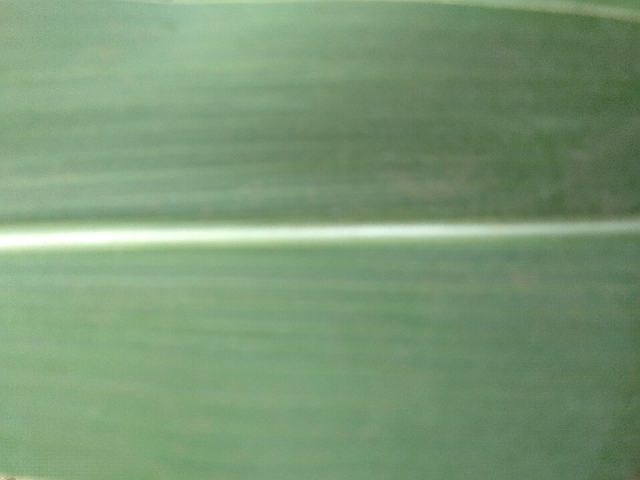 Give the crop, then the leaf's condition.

maize, healthy
